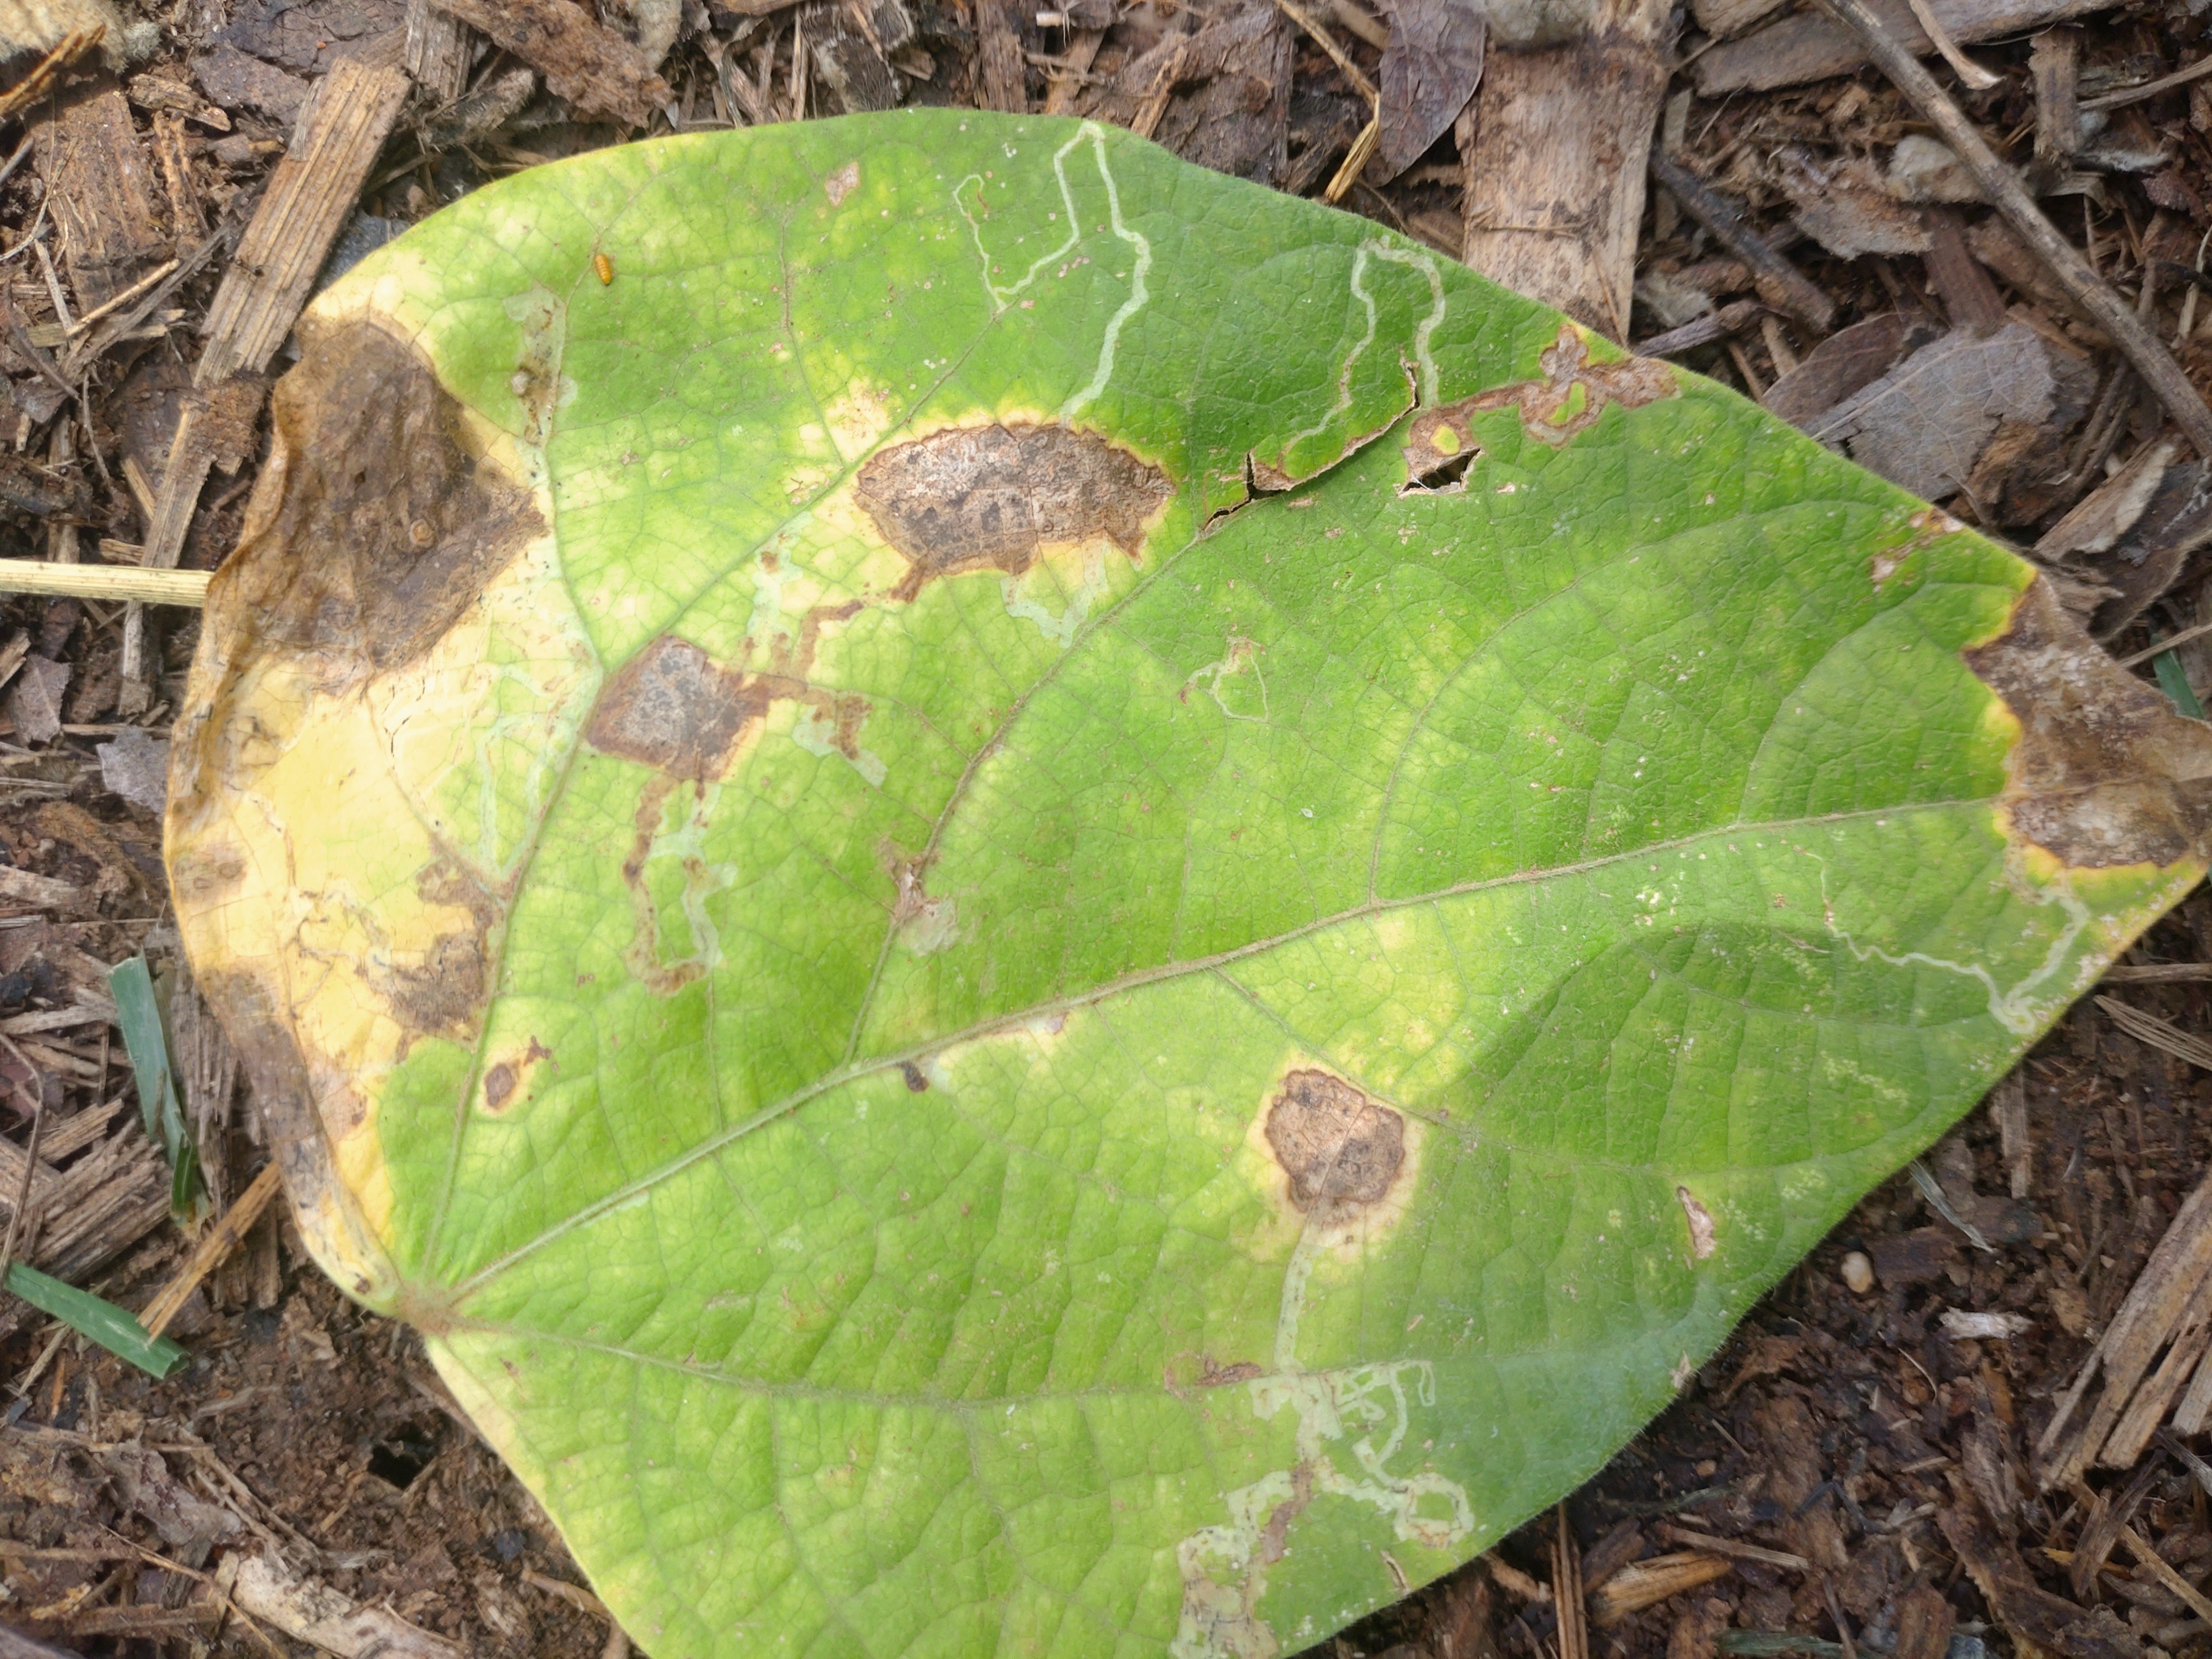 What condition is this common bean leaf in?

anthracnose
